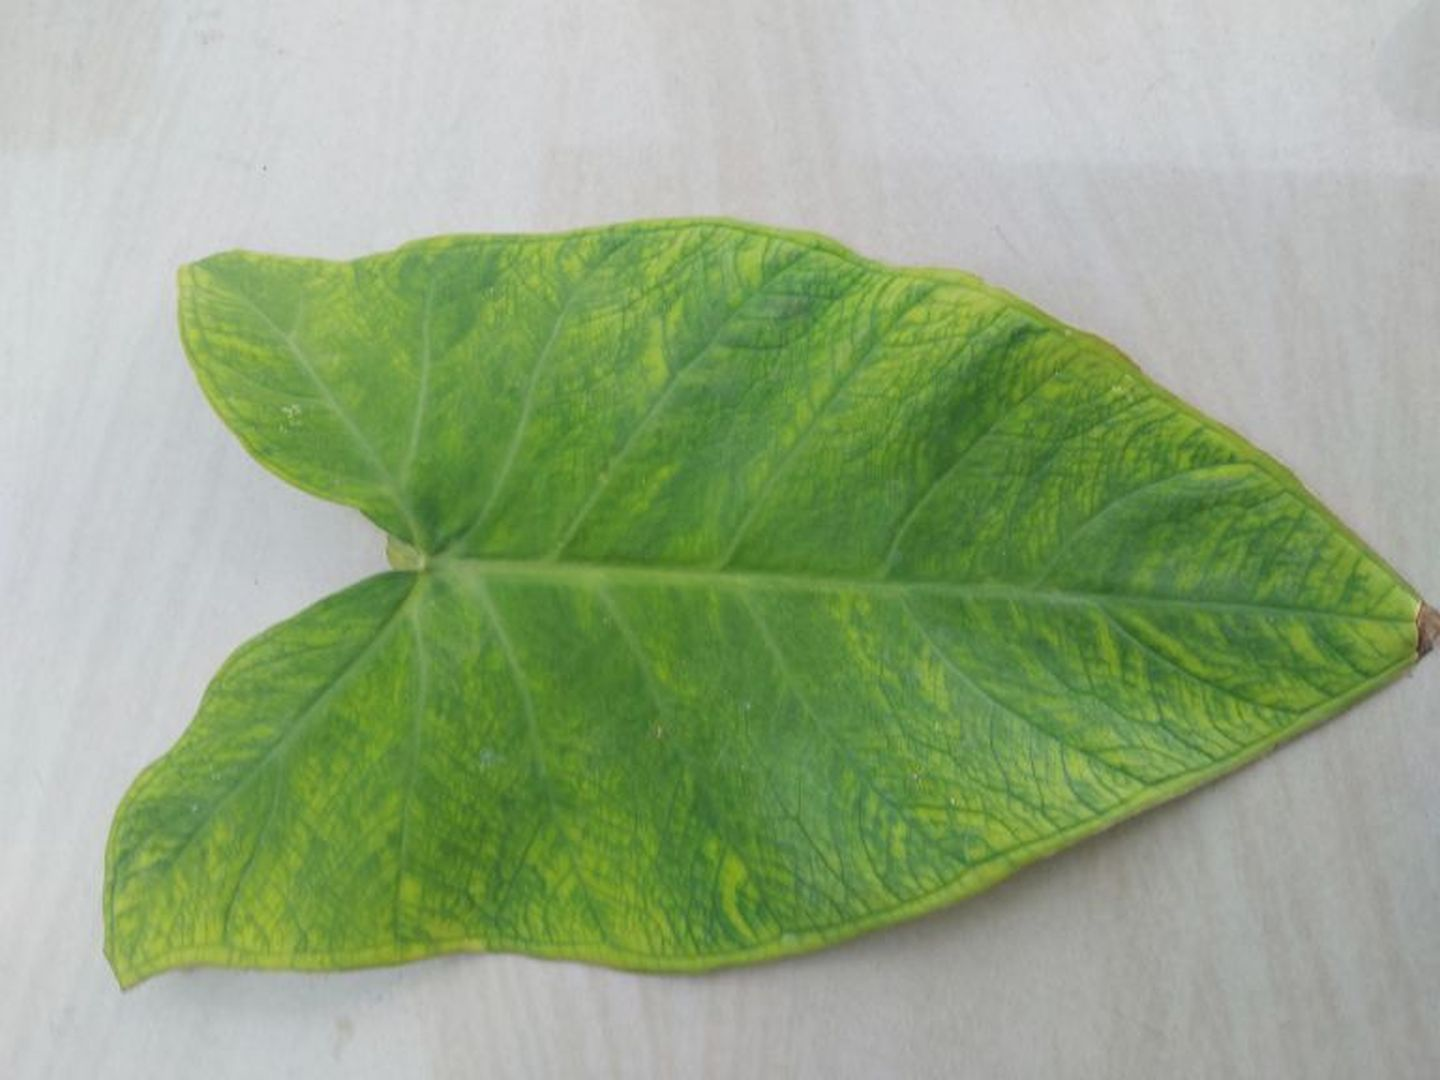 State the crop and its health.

taro, mosaic
